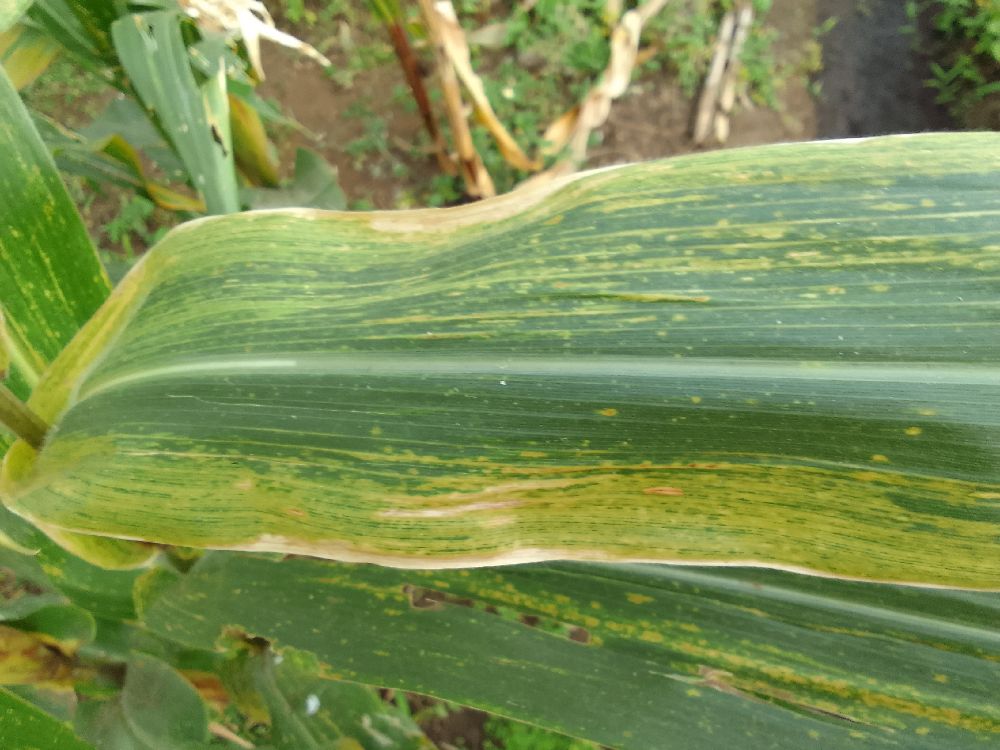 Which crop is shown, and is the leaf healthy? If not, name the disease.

maize, maize lethal necrosis
